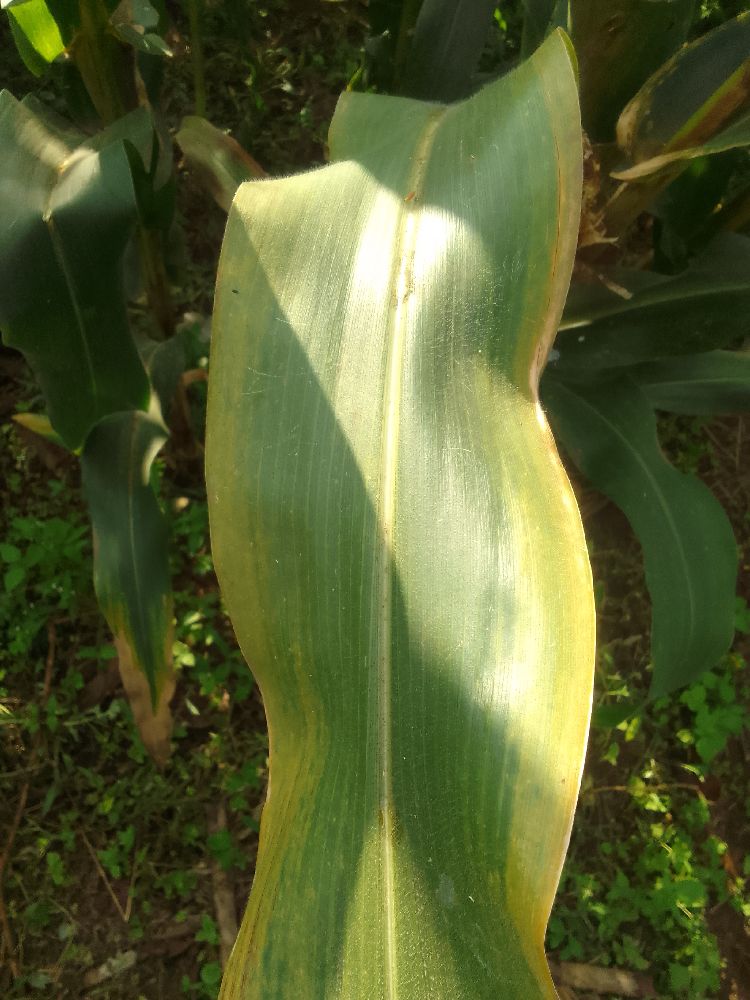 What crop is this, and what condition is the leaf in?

maize, maize lethal necrosis
